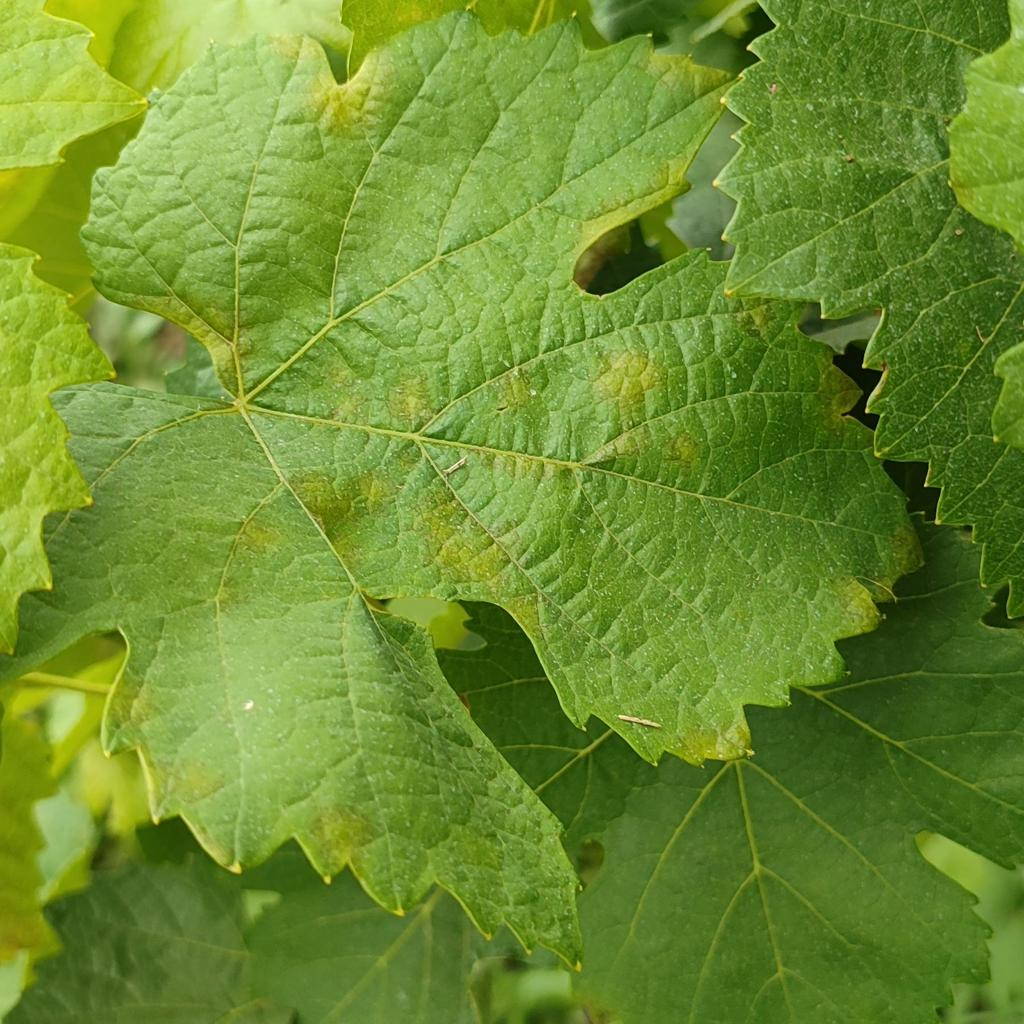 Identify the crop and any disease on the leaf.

grapevine, downy mildew
